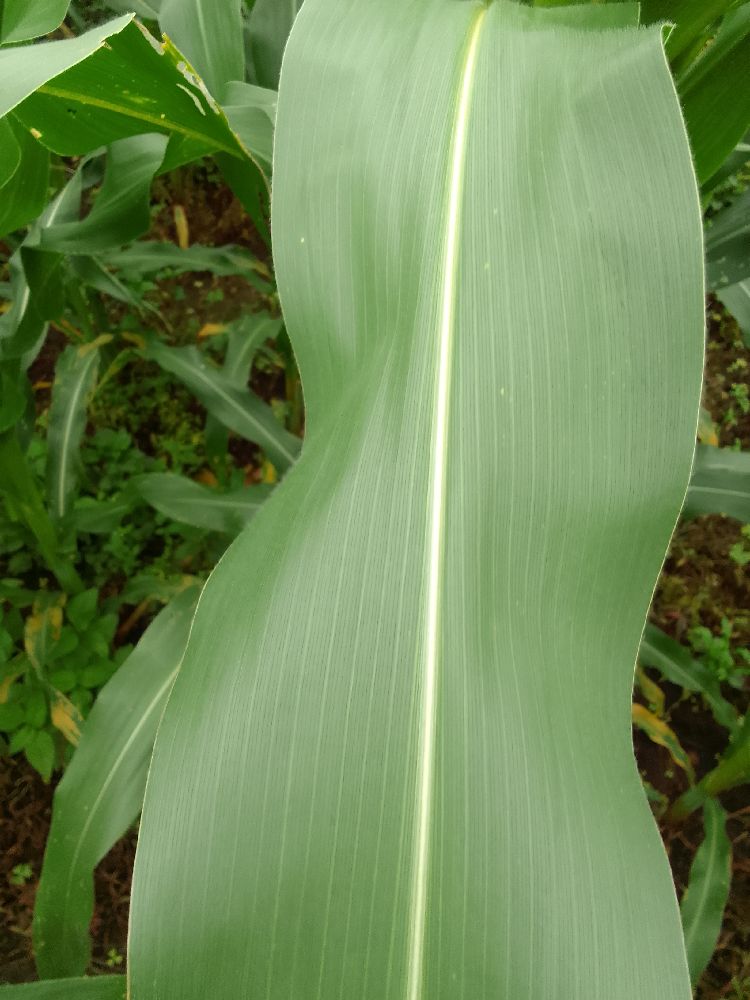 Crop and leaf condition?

maize, healthy
